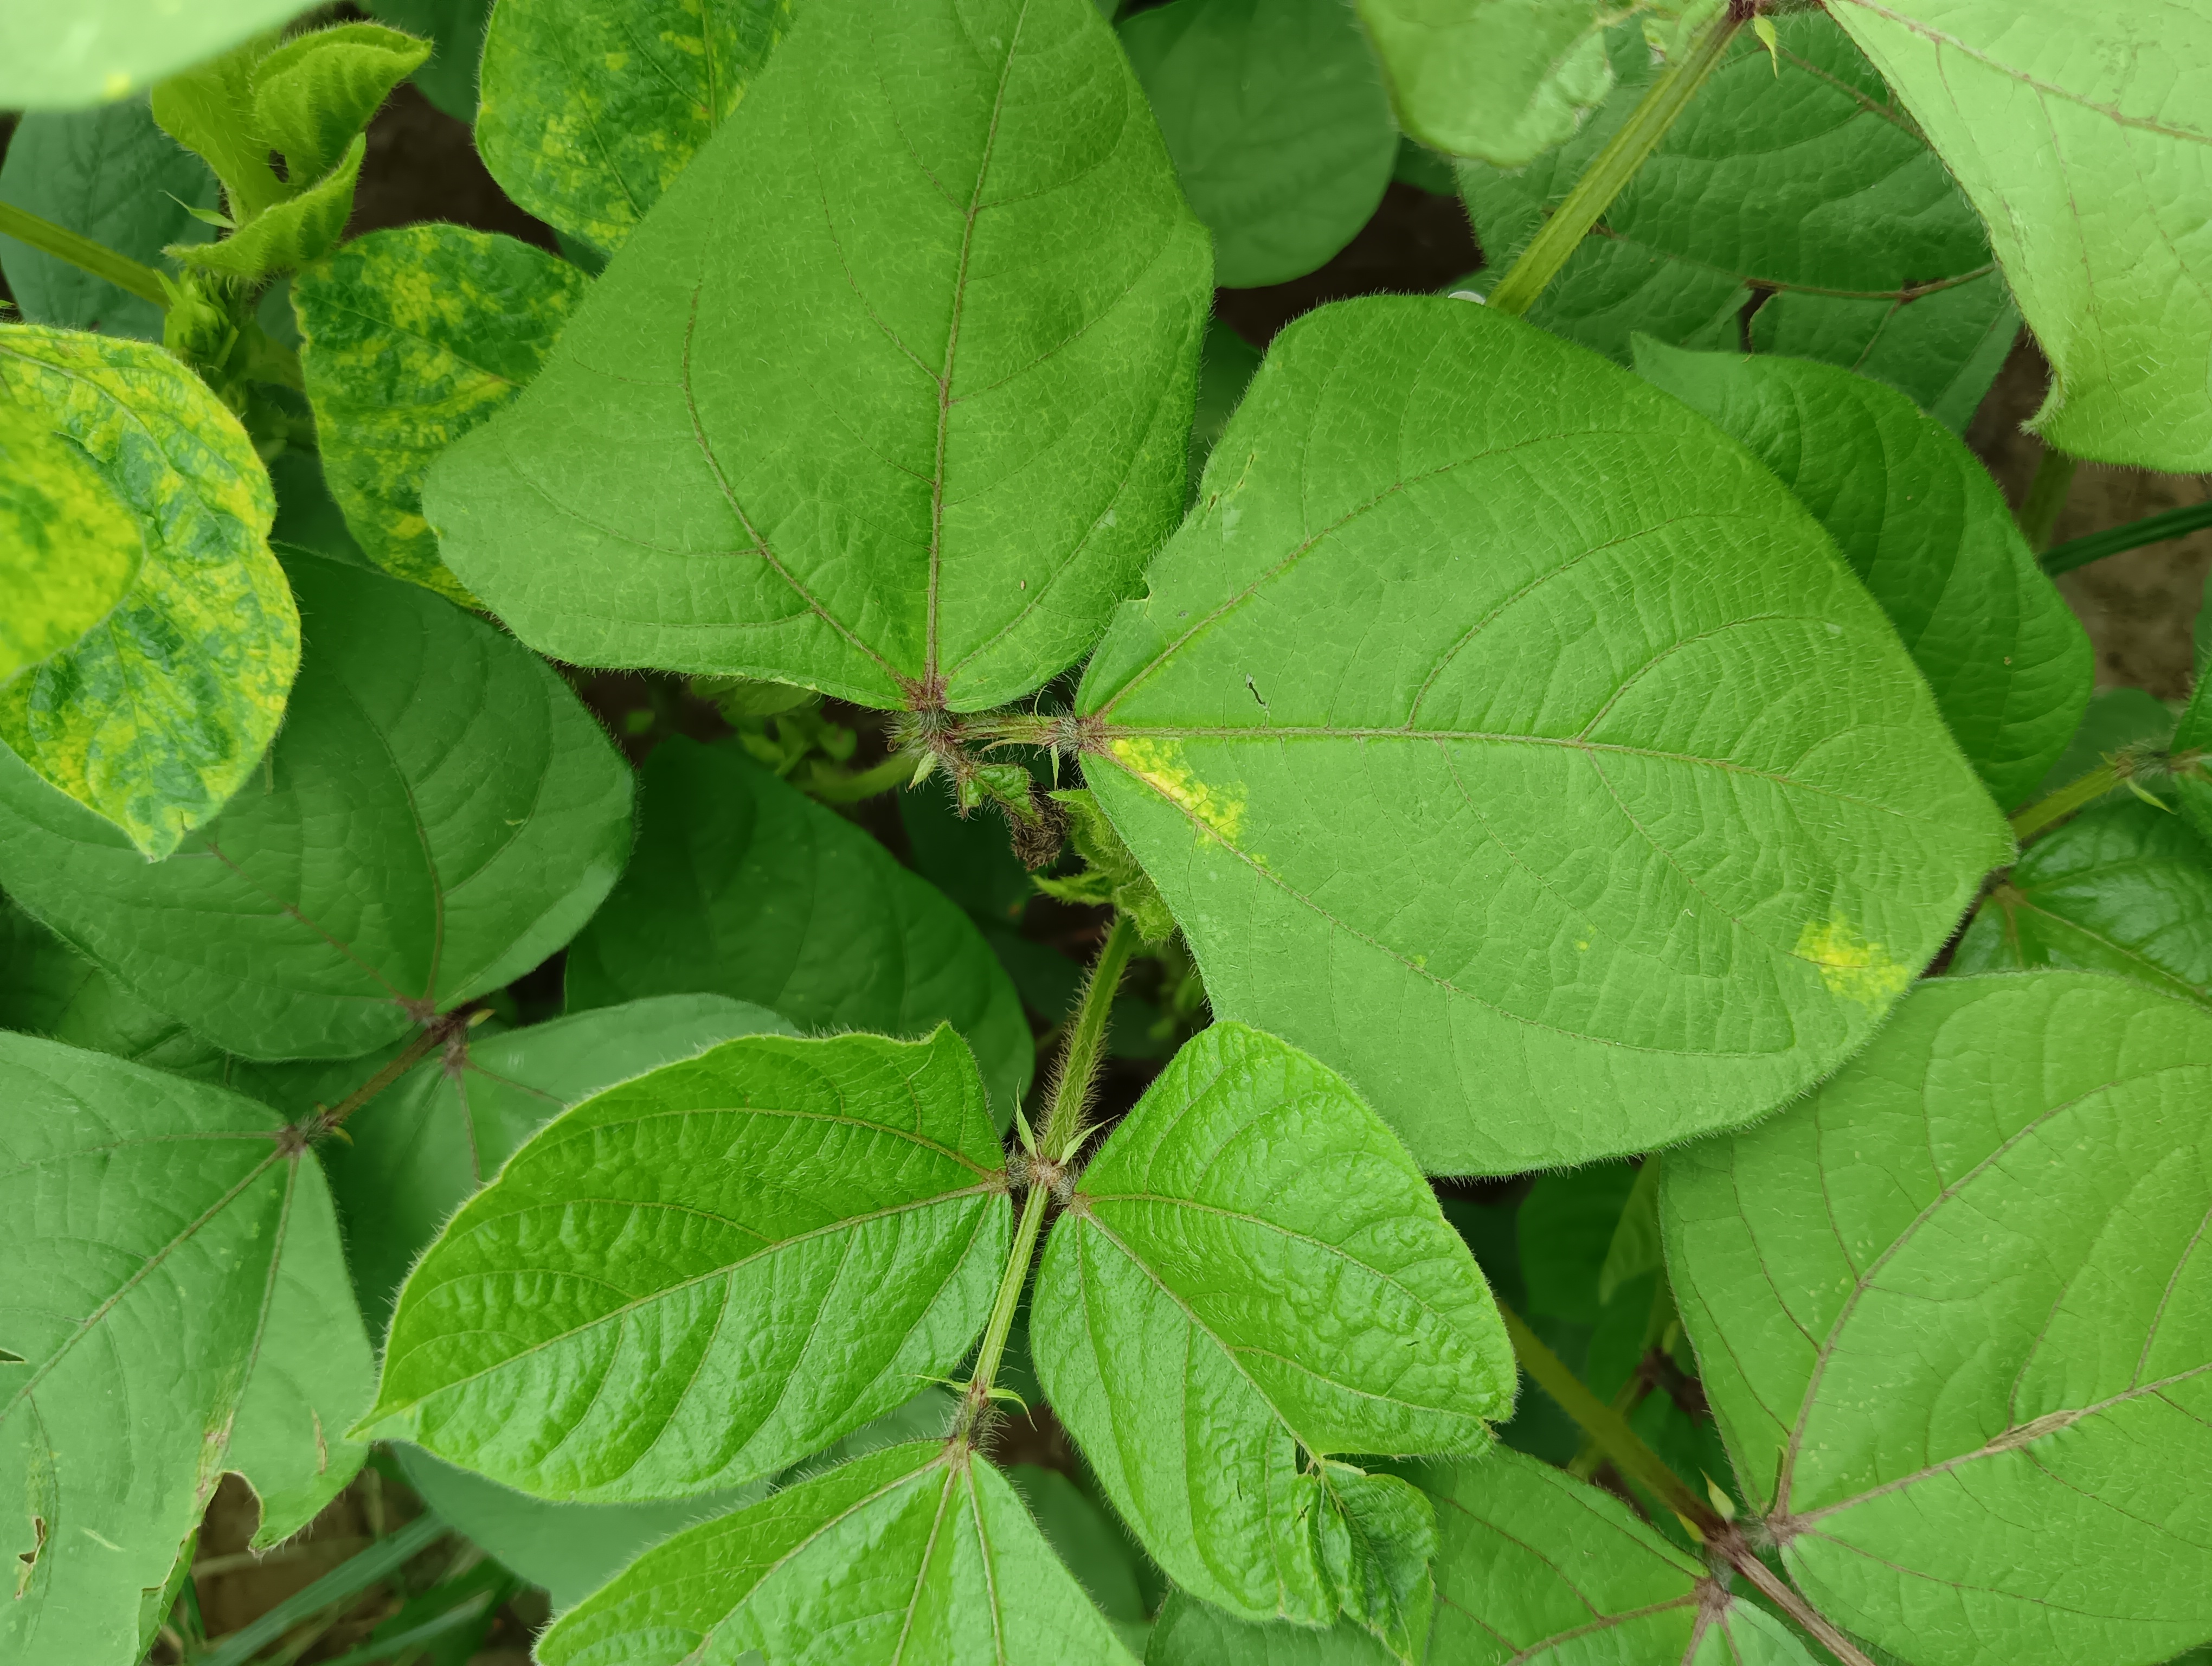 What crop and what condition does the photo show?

mungbean, yellow mosaic
